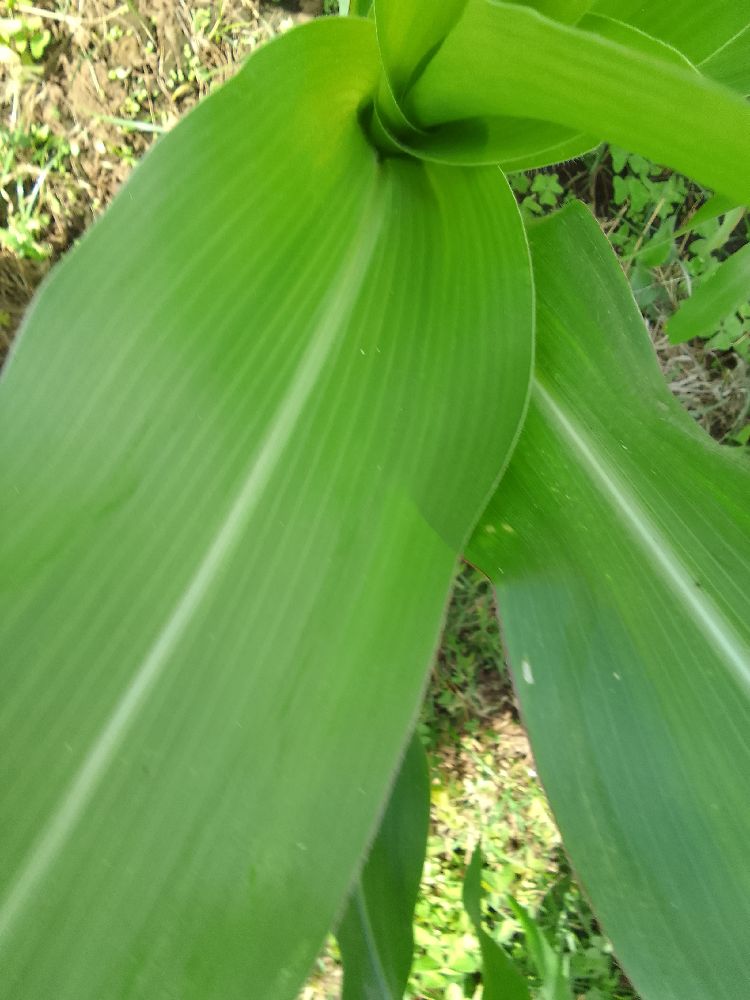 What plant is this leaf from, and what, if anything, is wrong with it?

maize, healthy
